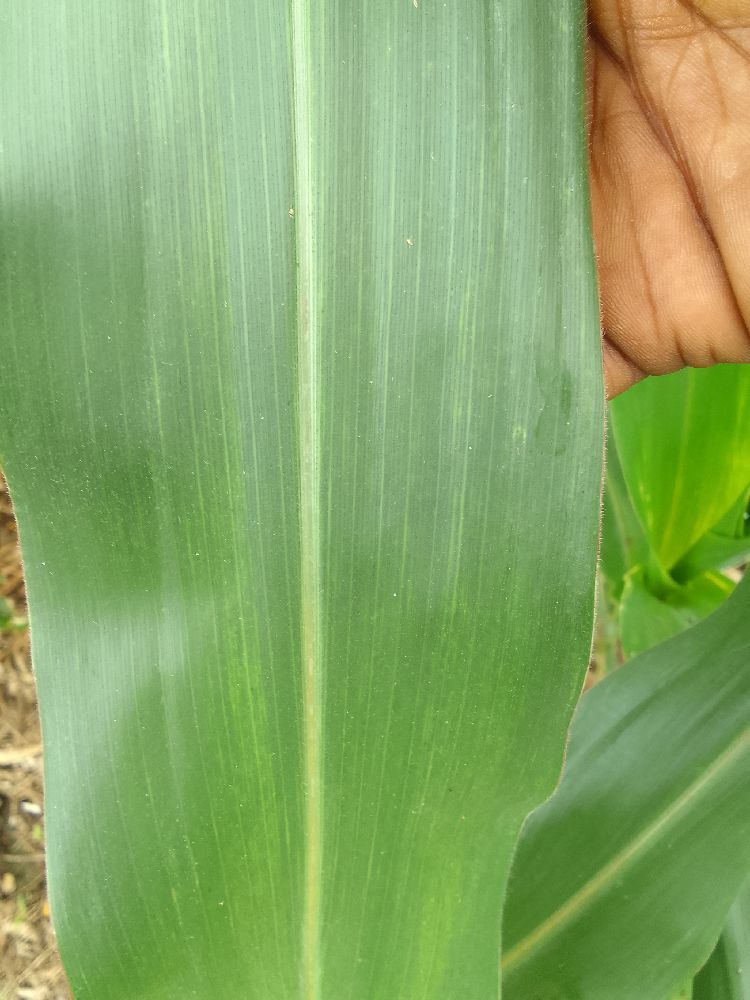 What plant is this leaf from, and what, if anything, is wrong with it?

maize, healthy
